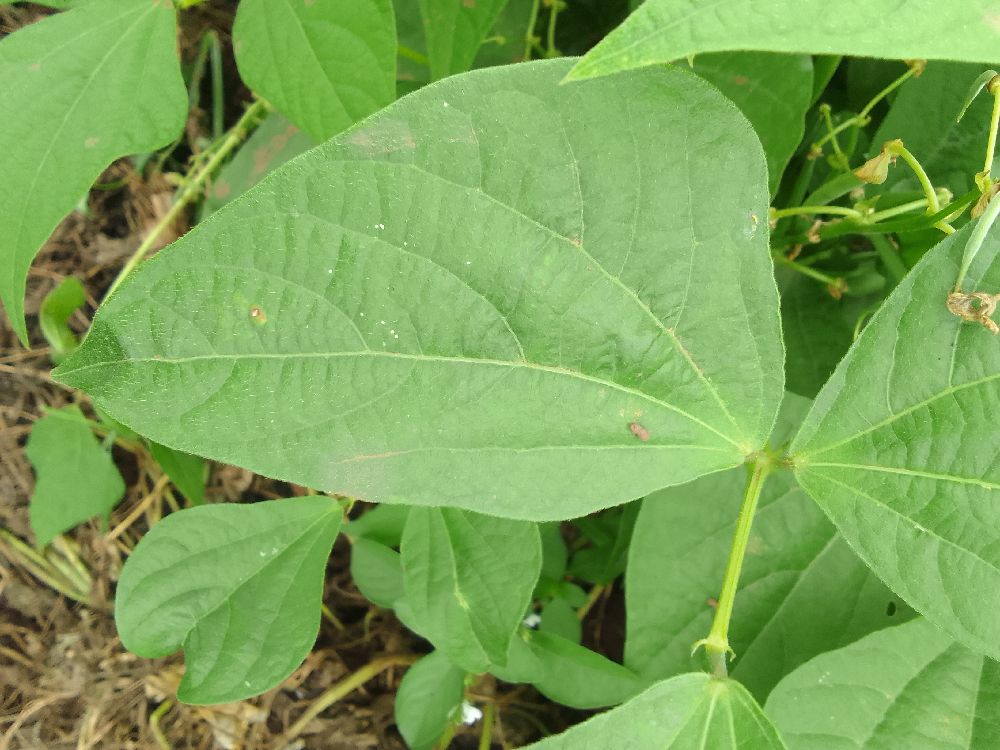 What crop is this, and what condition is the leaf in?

common bean, healthy
